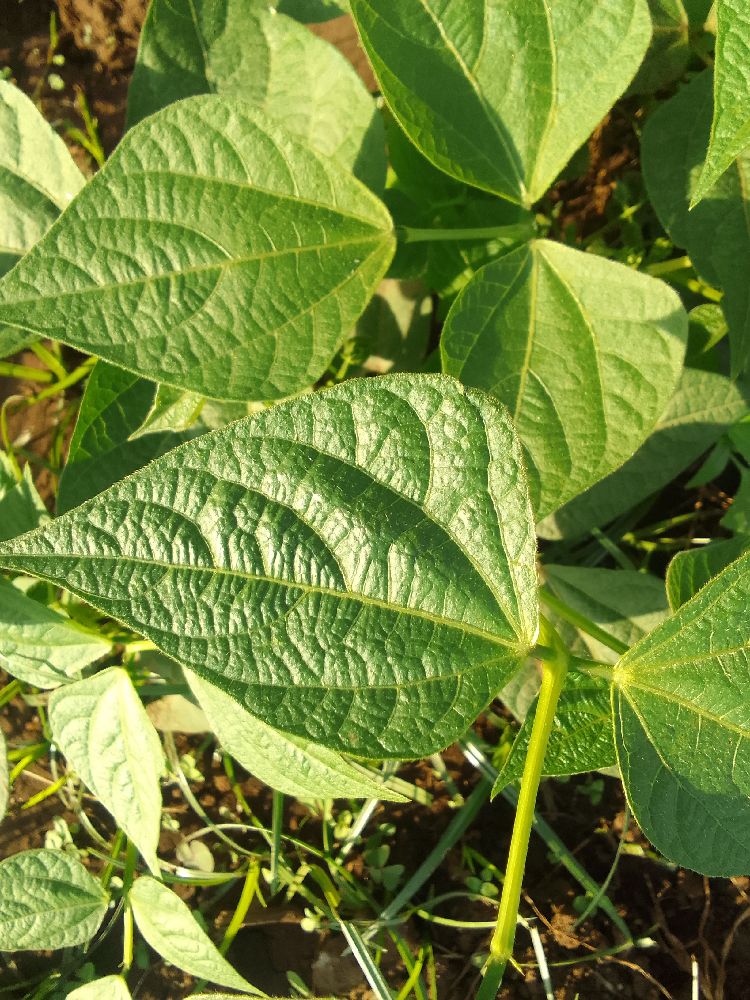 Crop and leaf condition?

common bean, healthy
